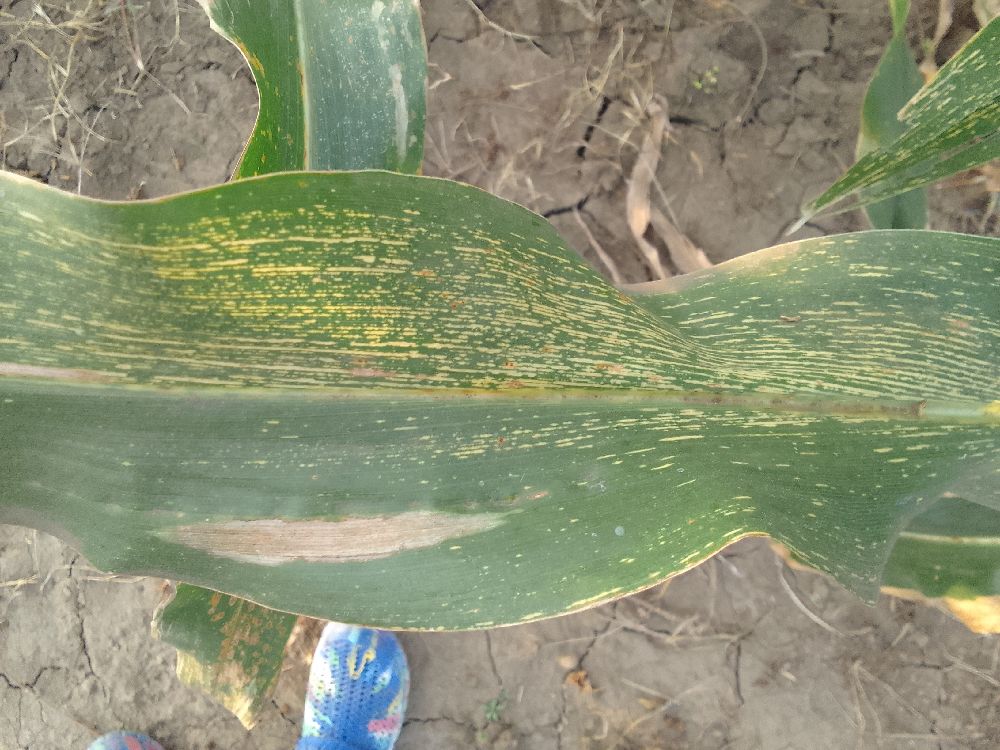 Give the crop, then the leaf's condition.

maize, maize streak virus
